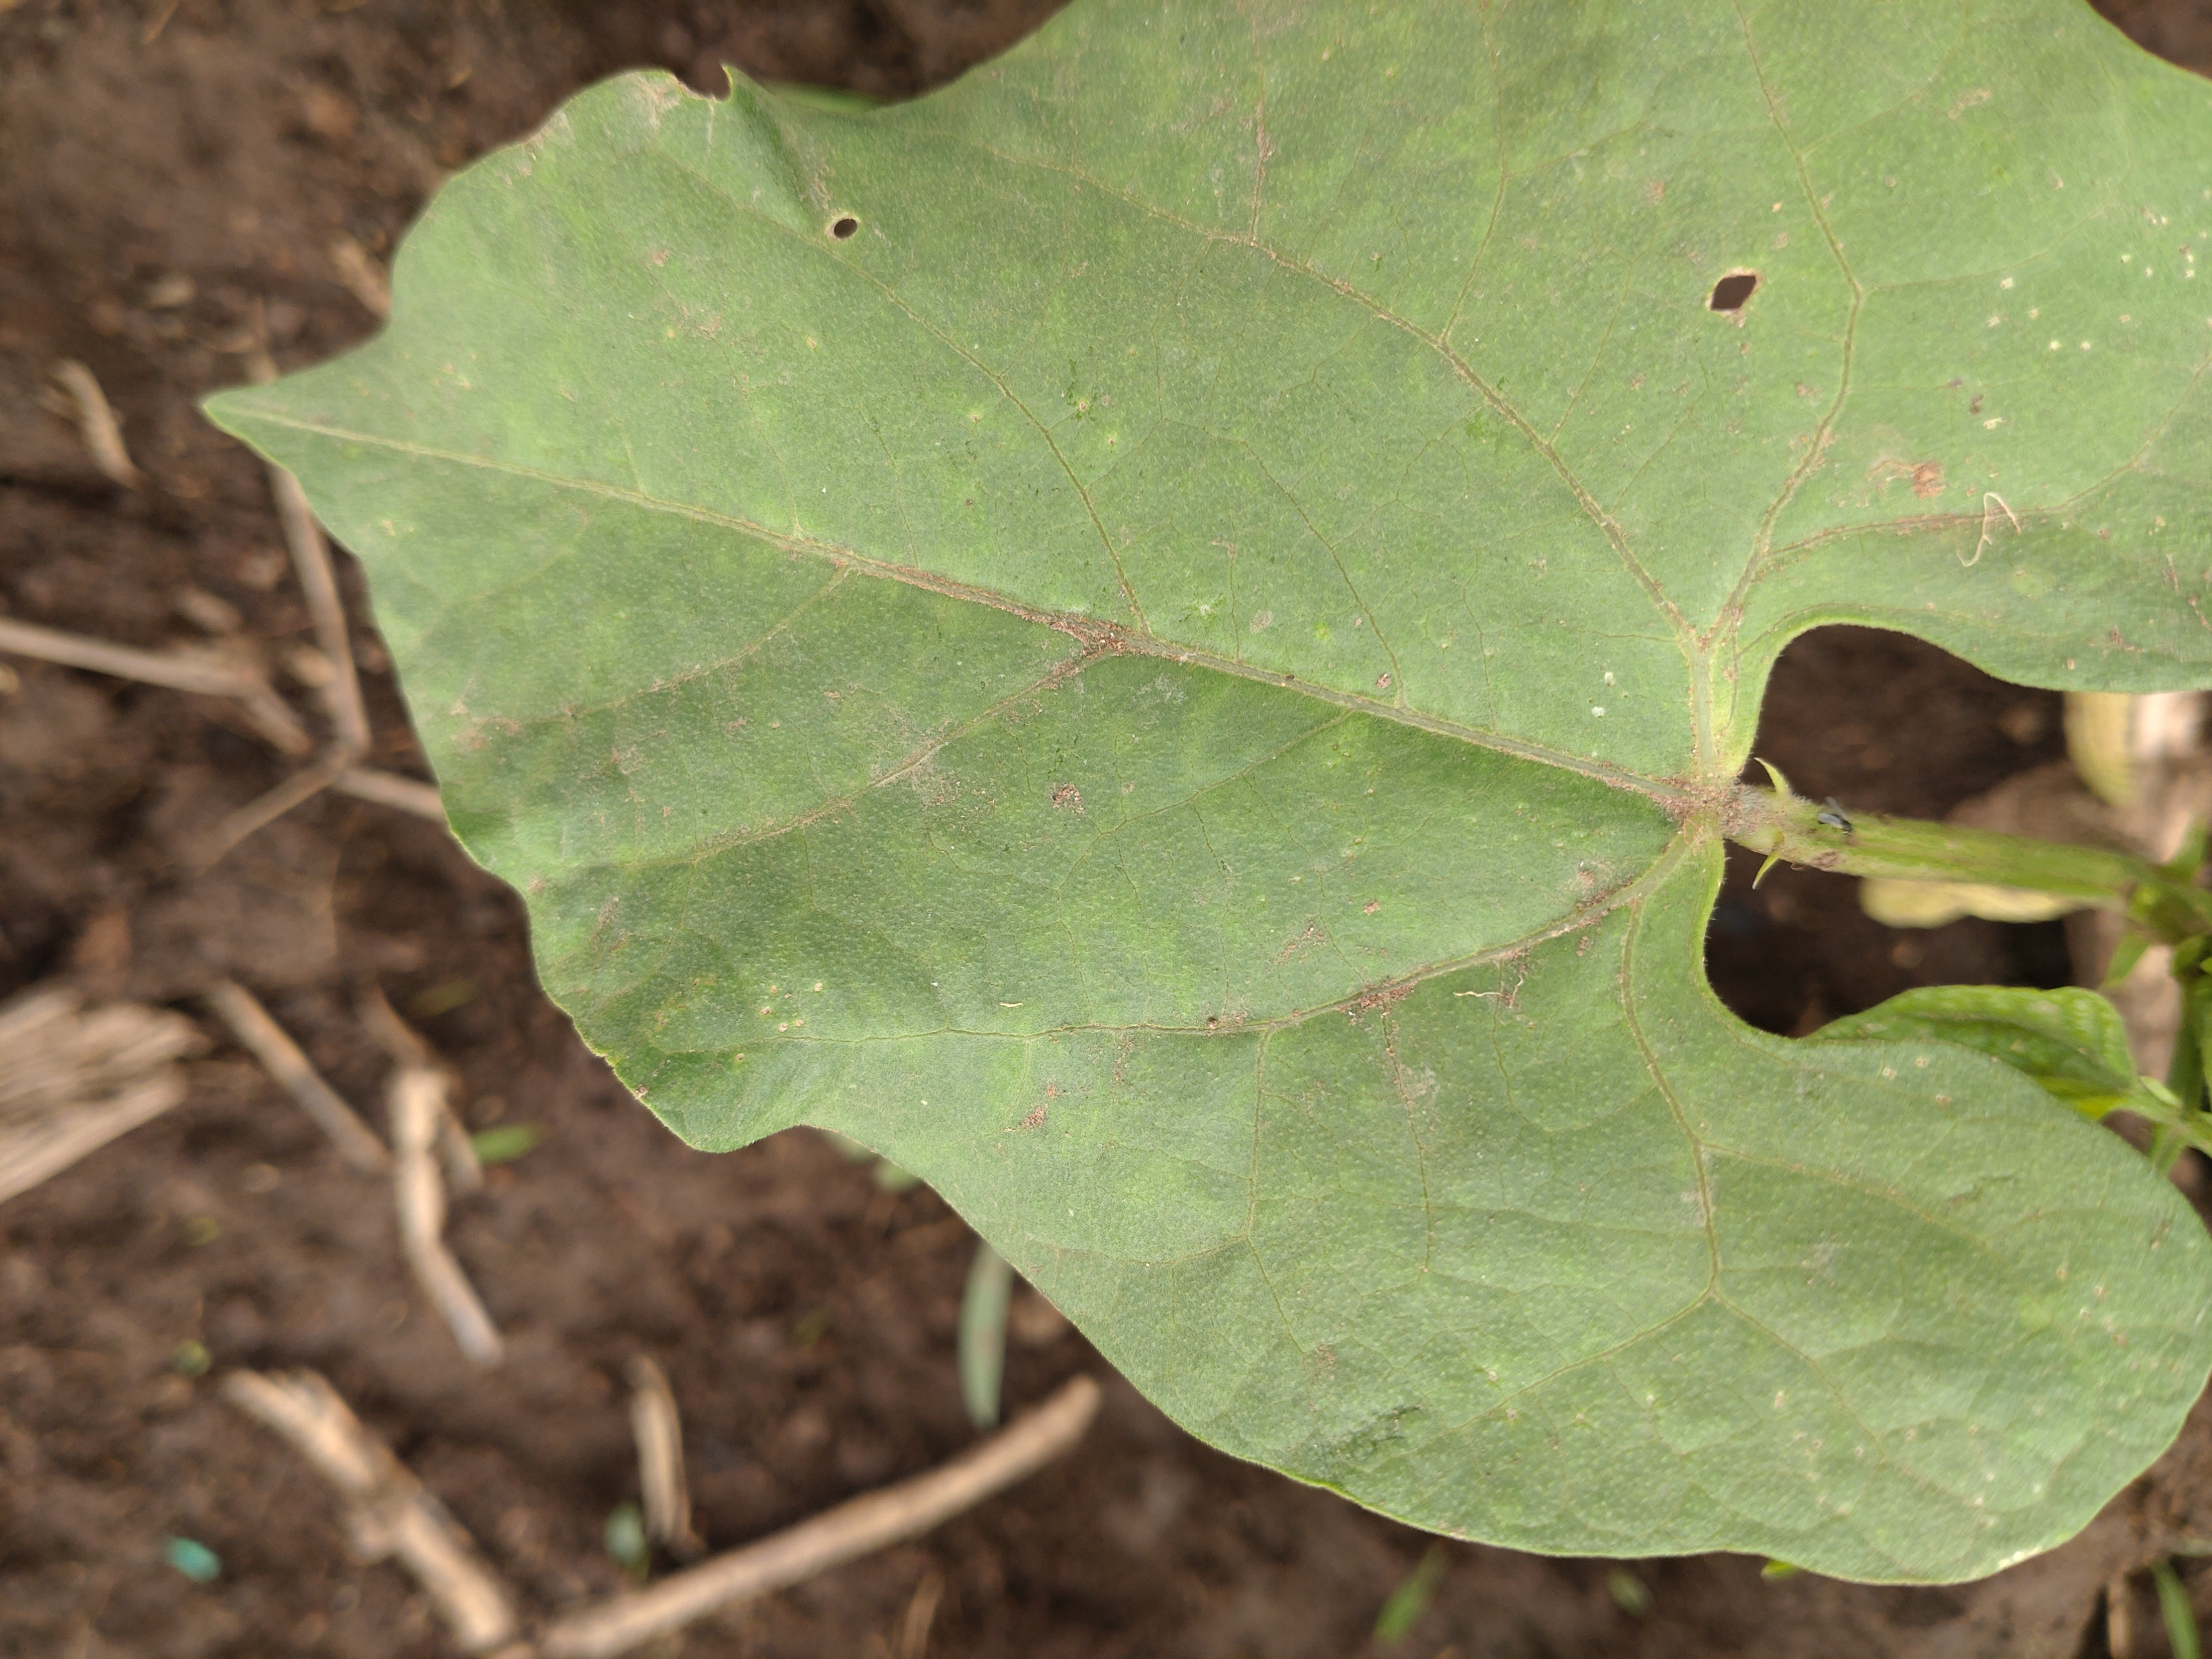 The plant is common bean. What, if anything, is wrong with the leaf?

healthy
